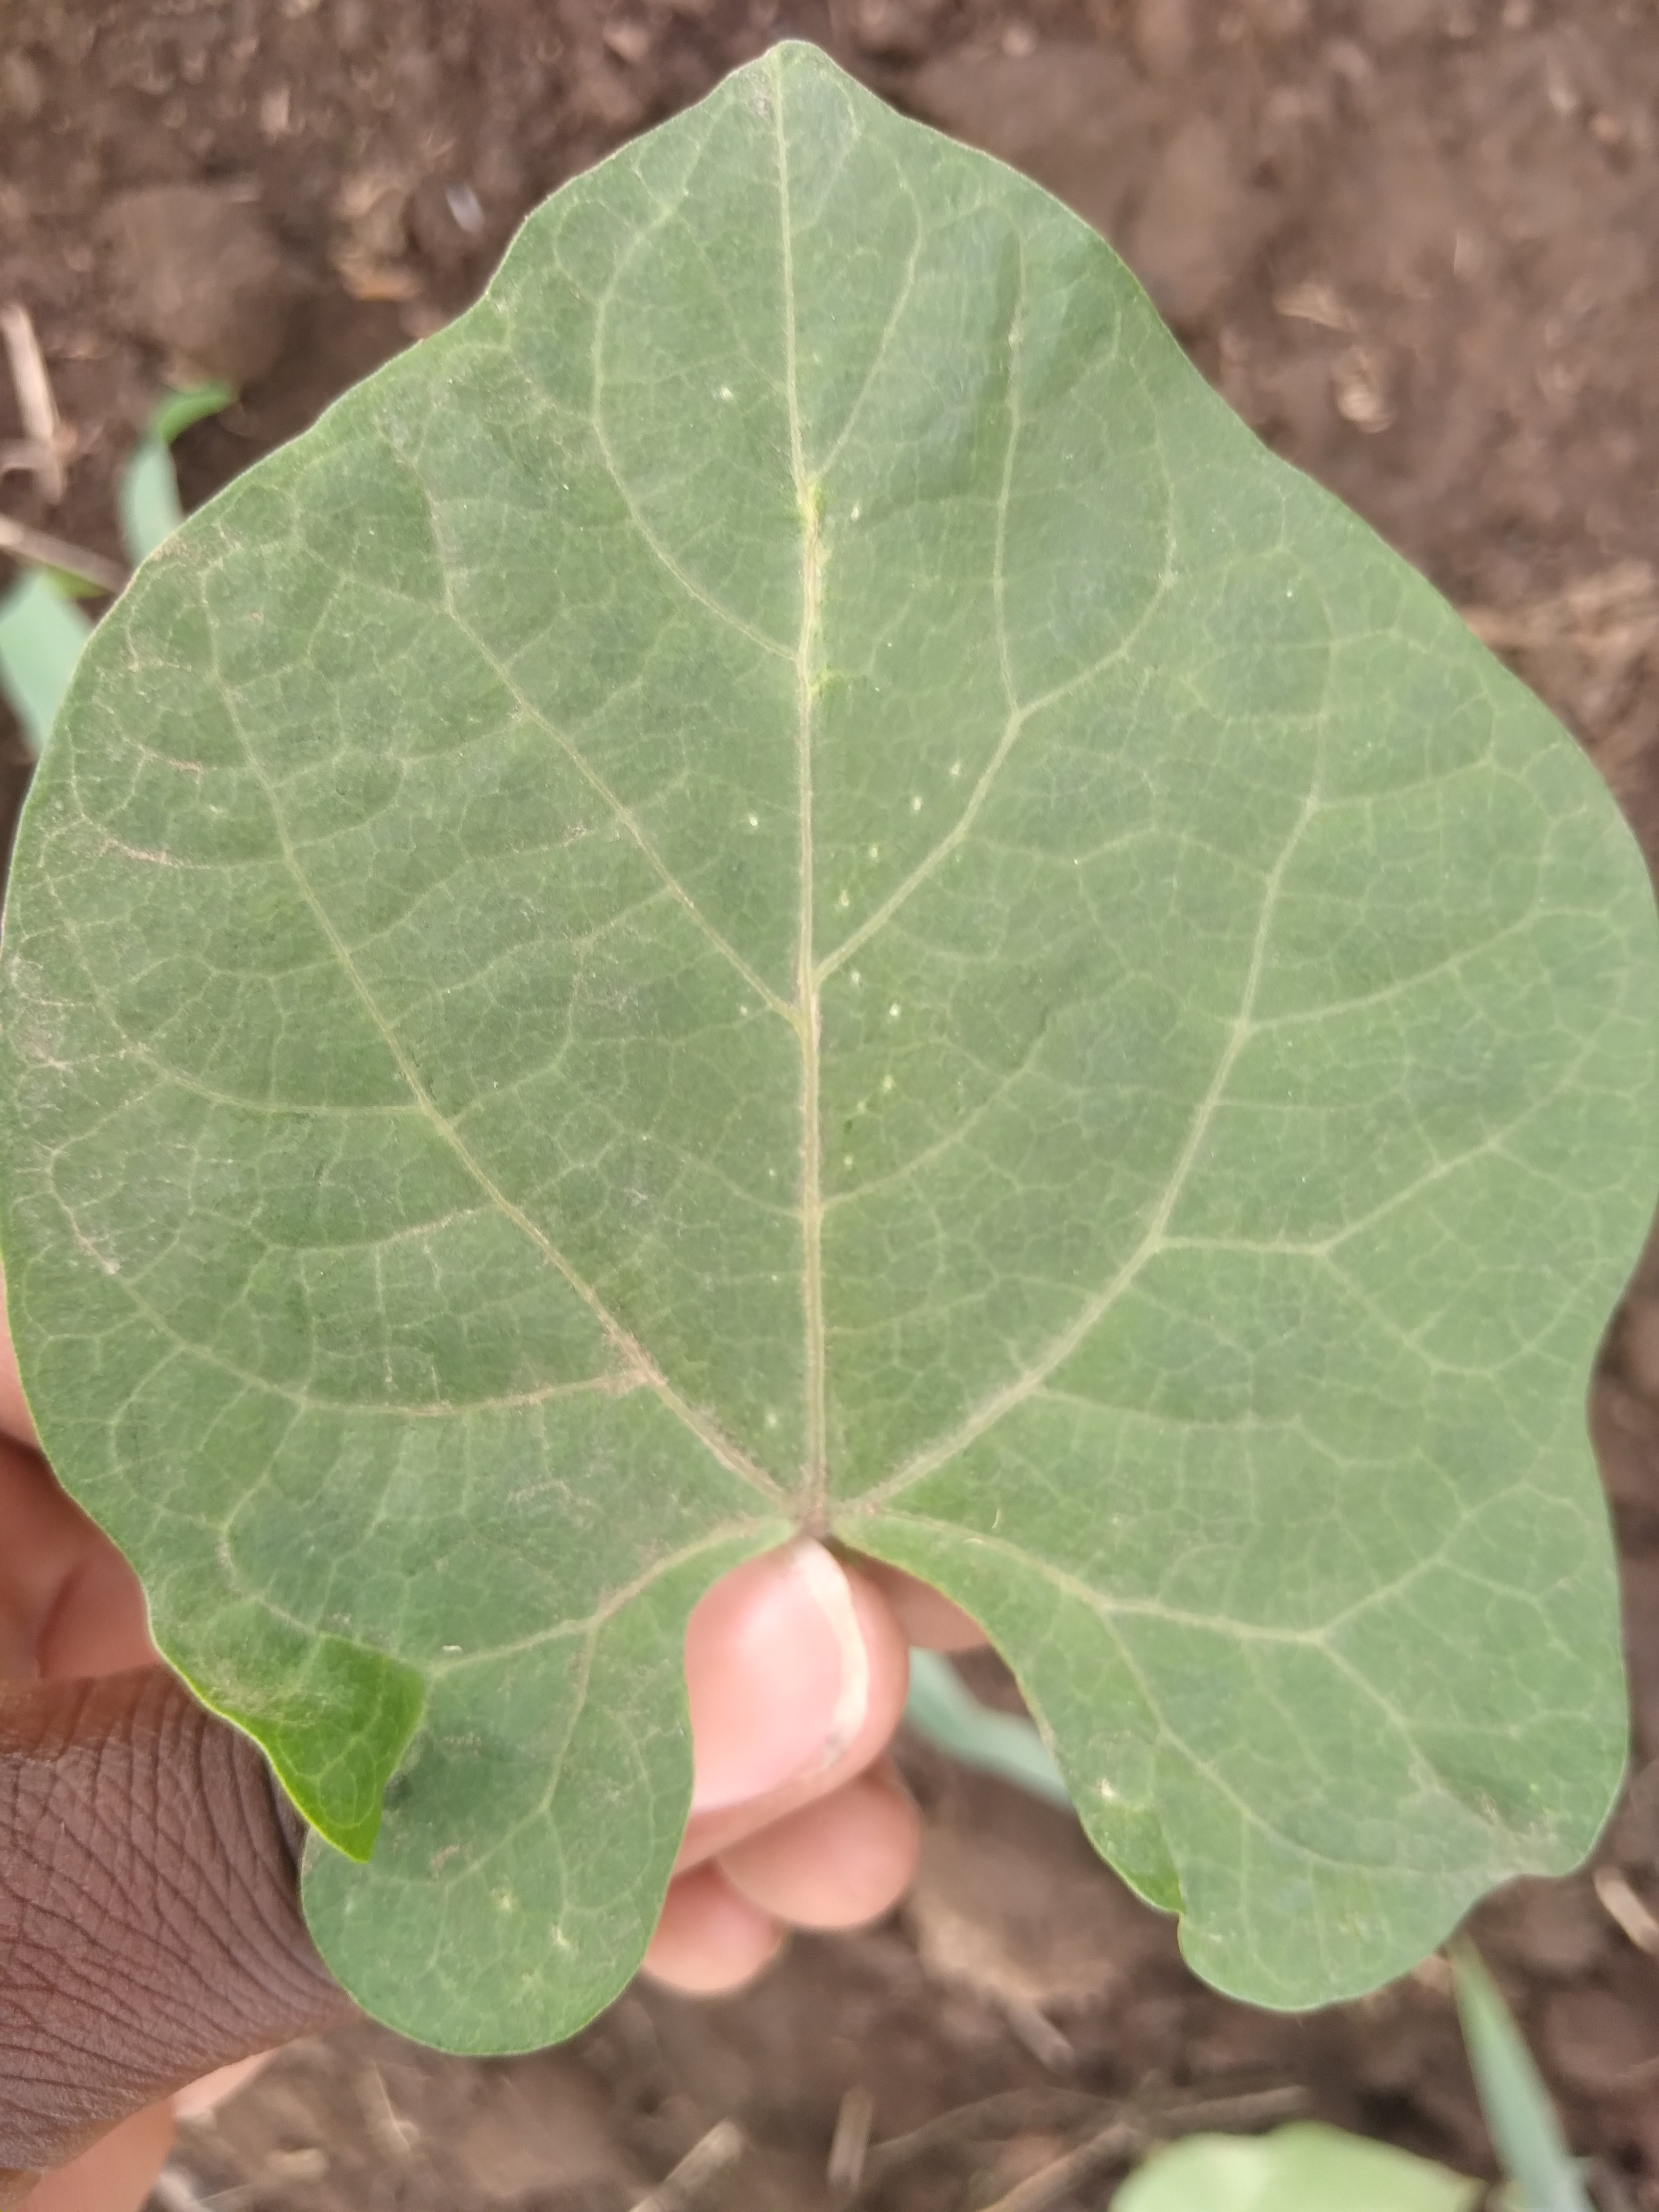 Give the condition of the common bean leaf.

healthy
